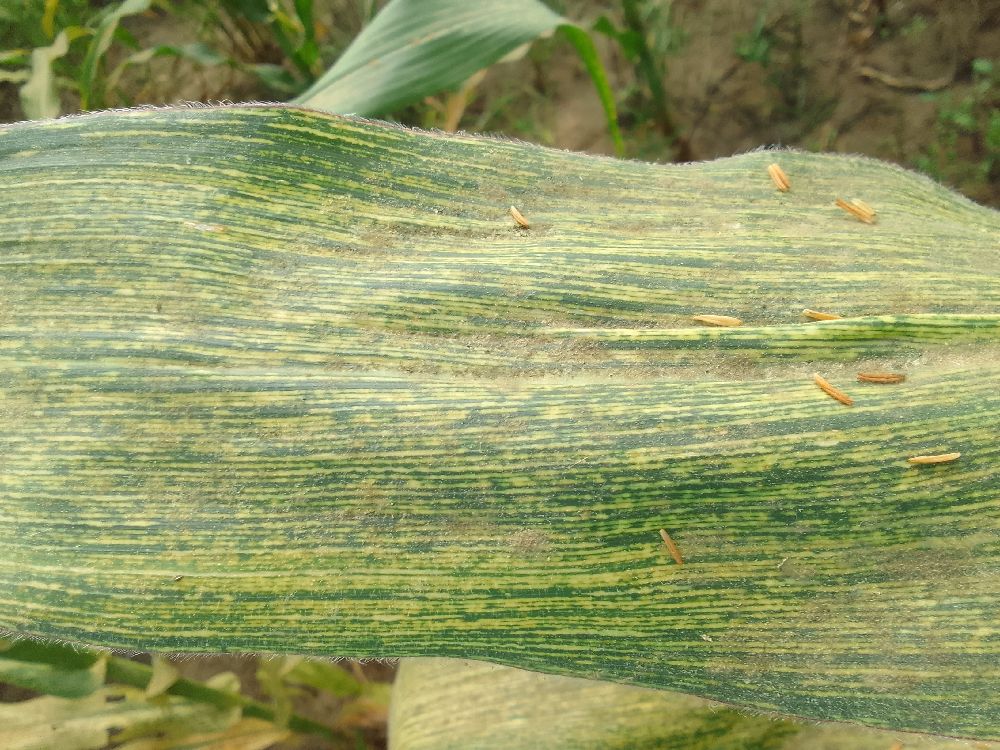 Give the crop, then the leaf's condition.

maize, maize streak virus
